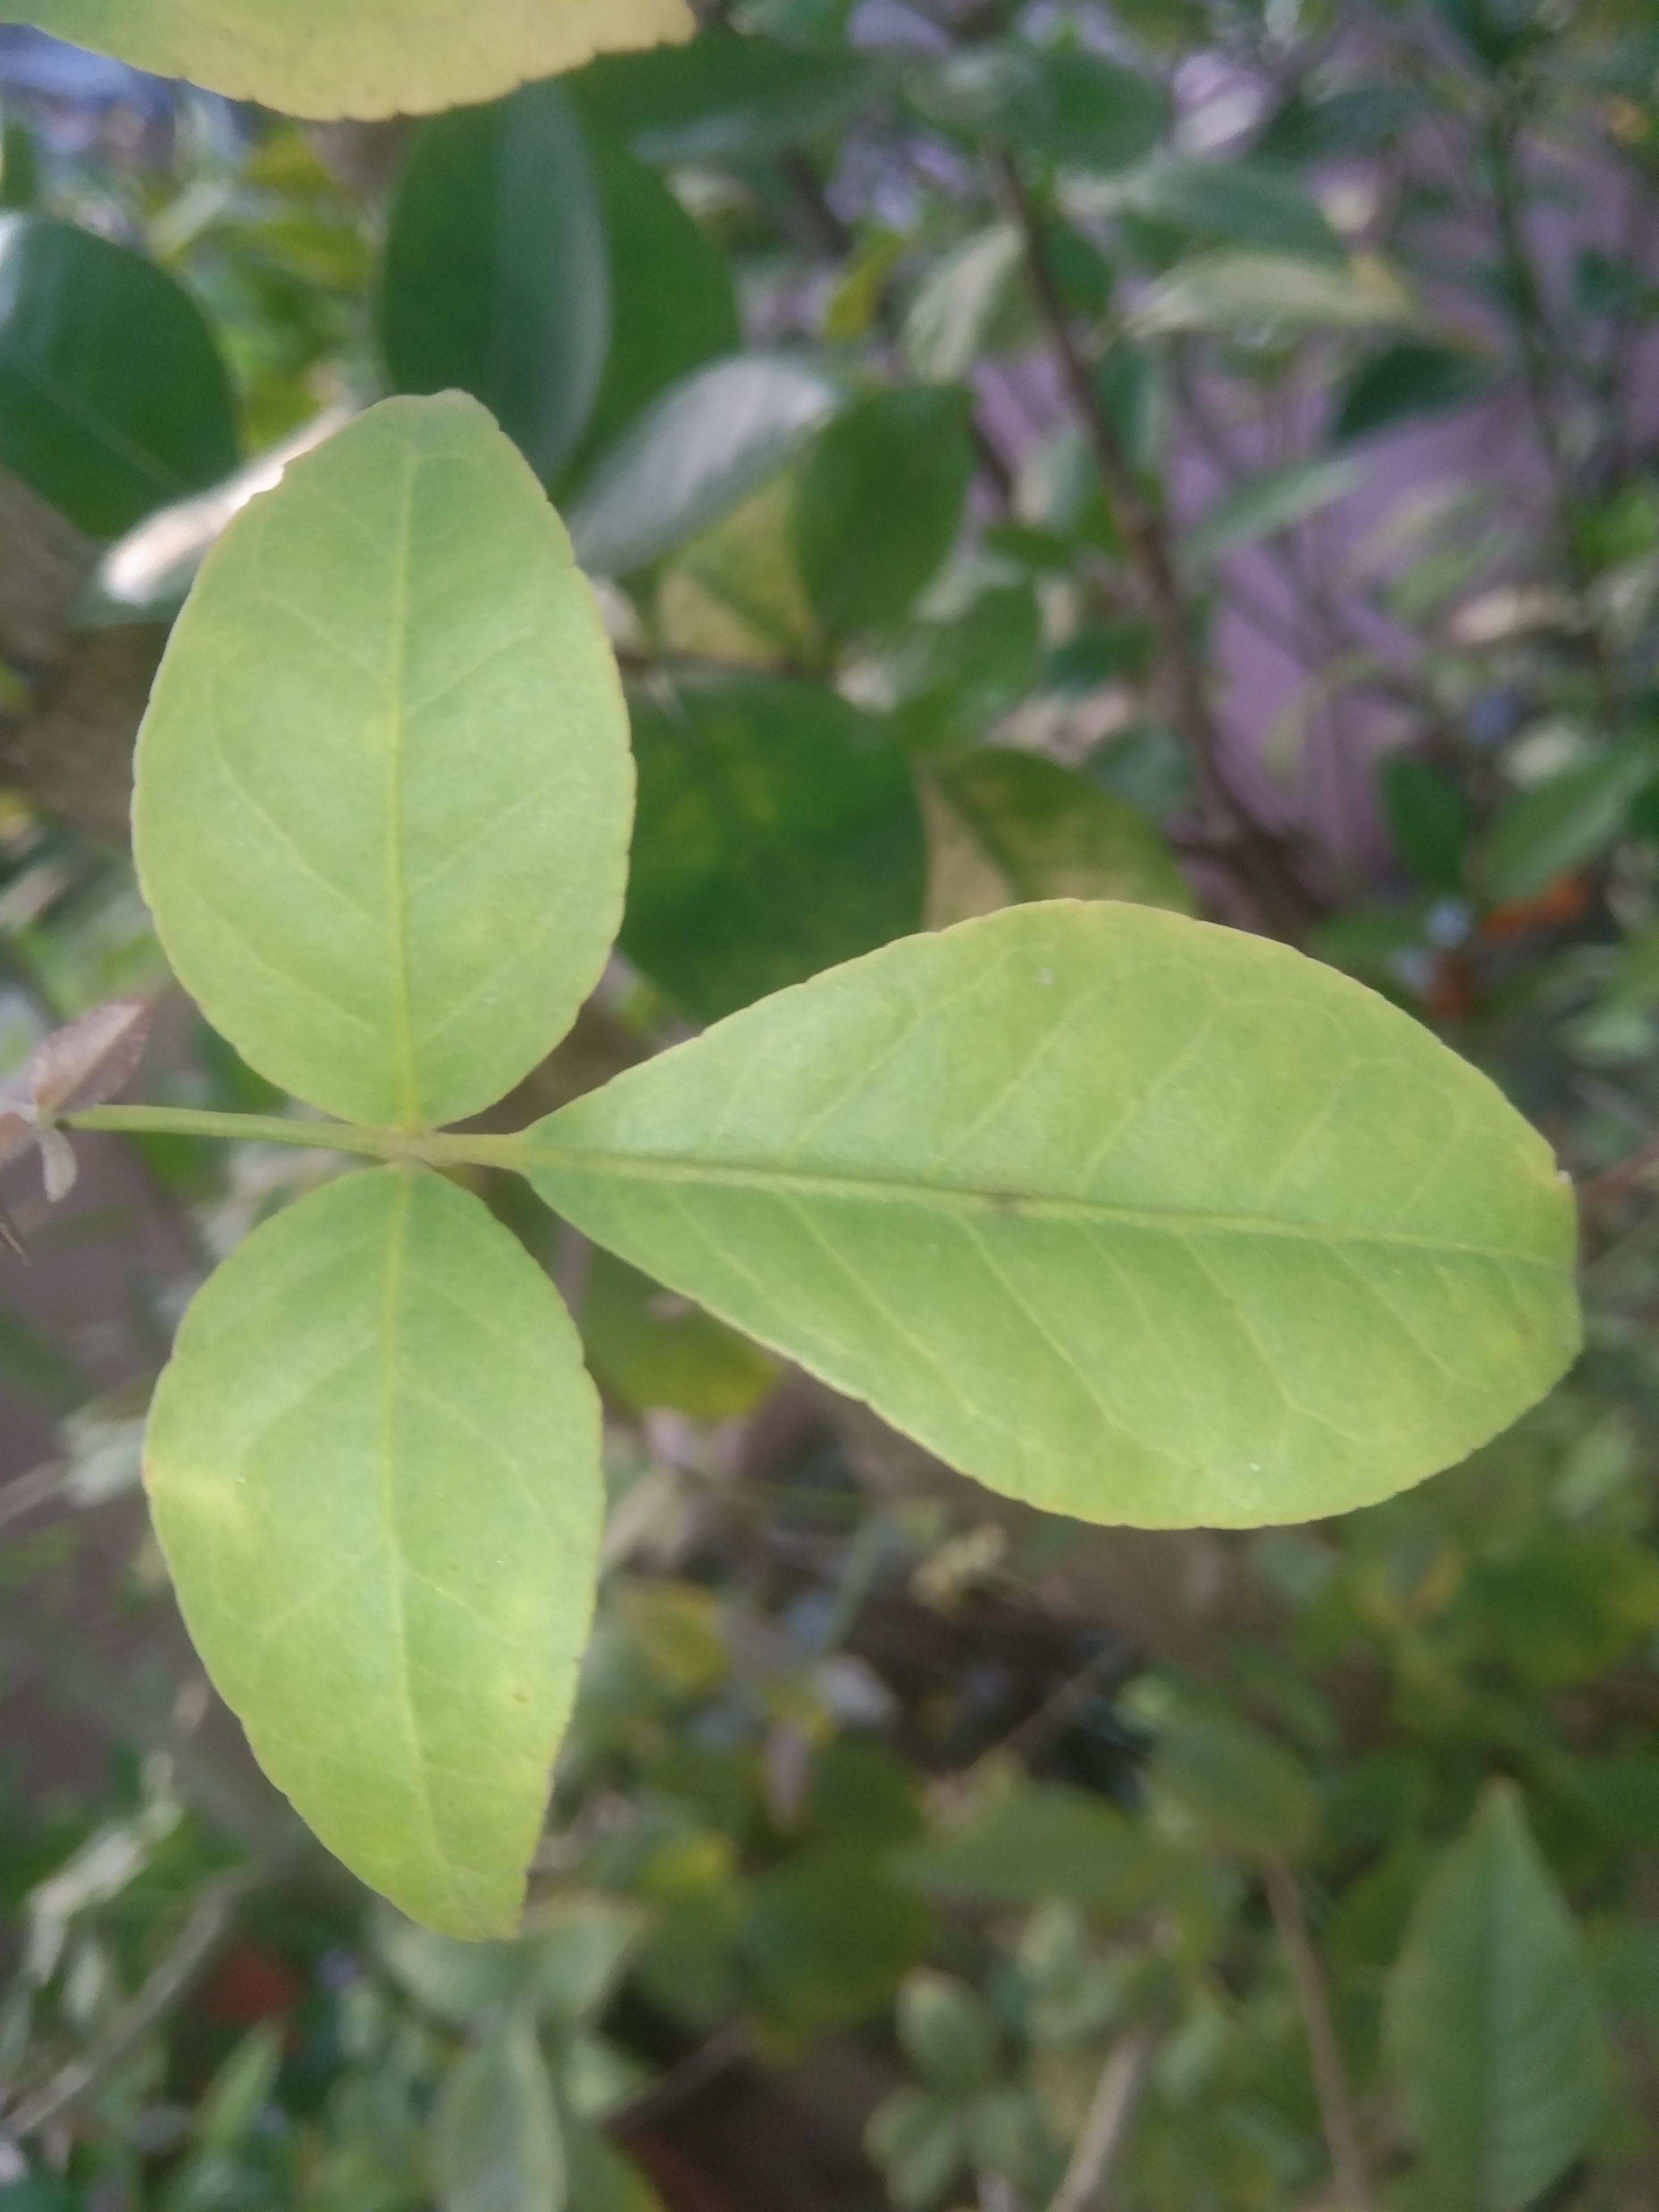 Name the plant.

wood apple
